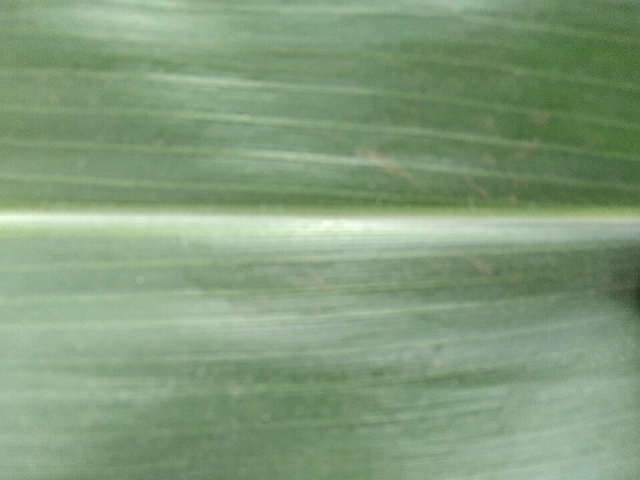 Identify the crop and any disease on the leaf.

maize, healthy
